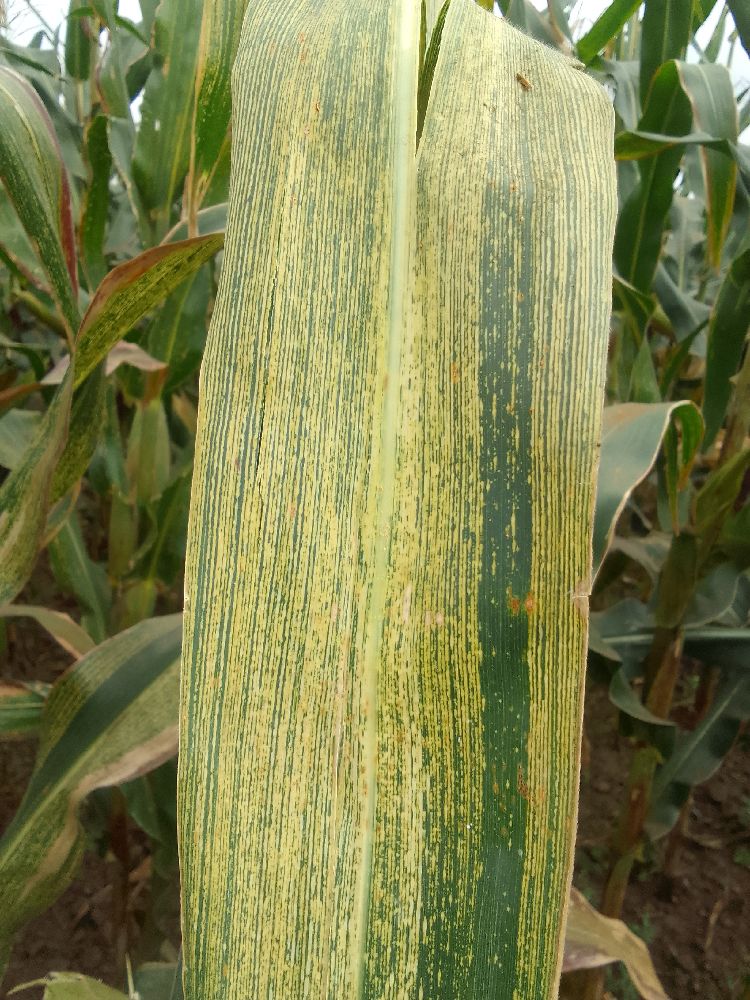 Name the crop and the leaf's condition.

maize, maize streak virus
